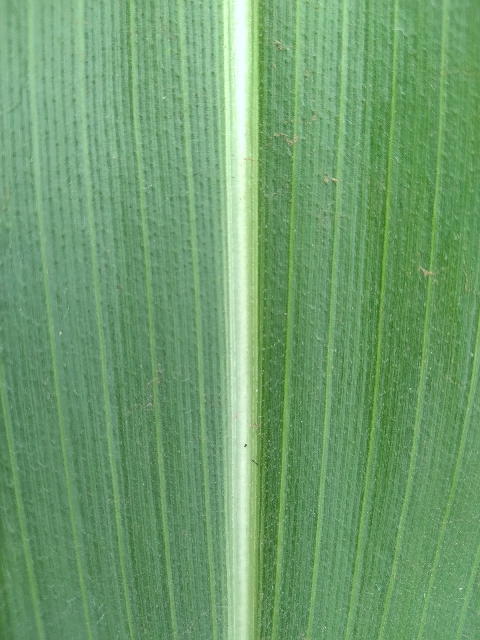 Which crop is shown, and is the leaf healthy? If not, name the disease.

maize, healthy
